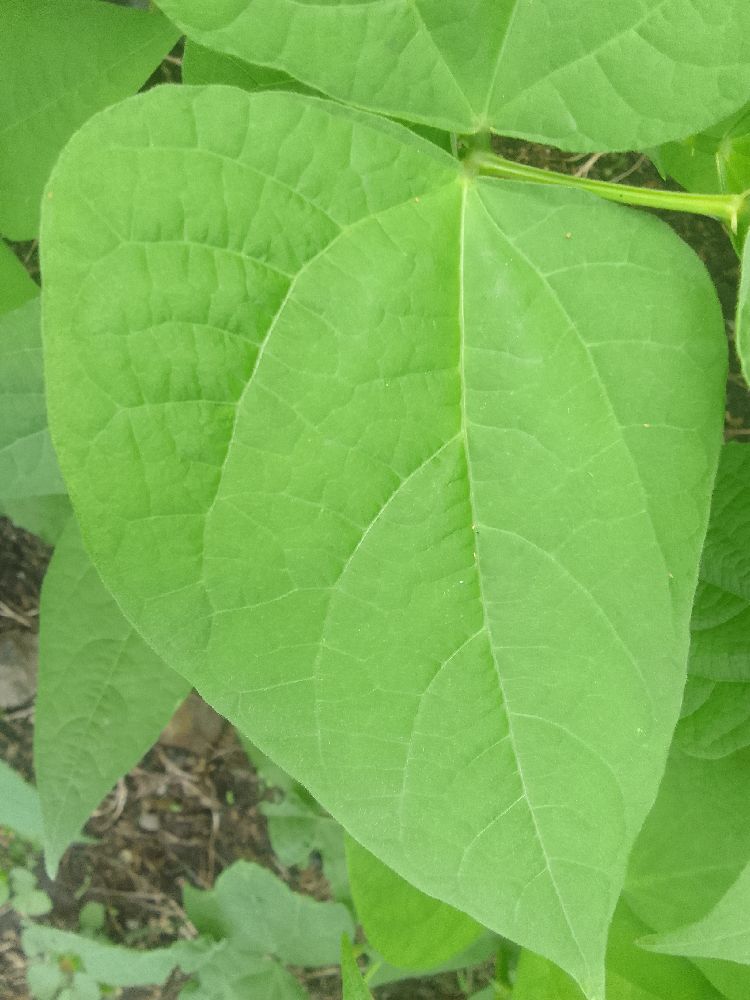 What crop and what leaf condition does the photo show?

common bean, healthy
